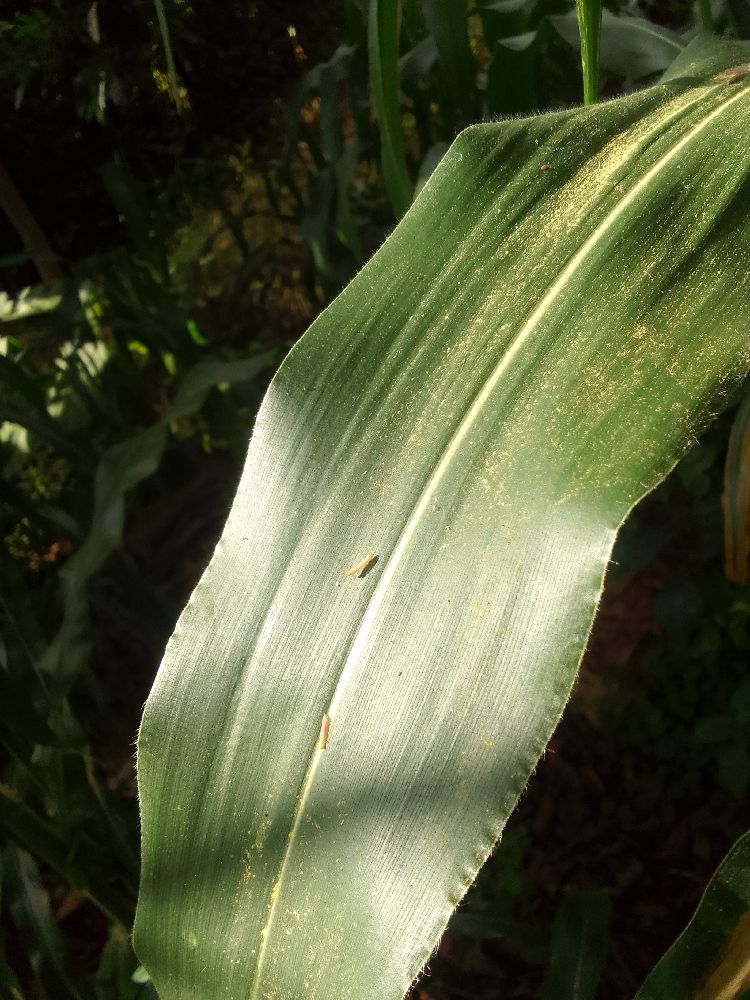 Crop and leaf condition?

maize, healthy
